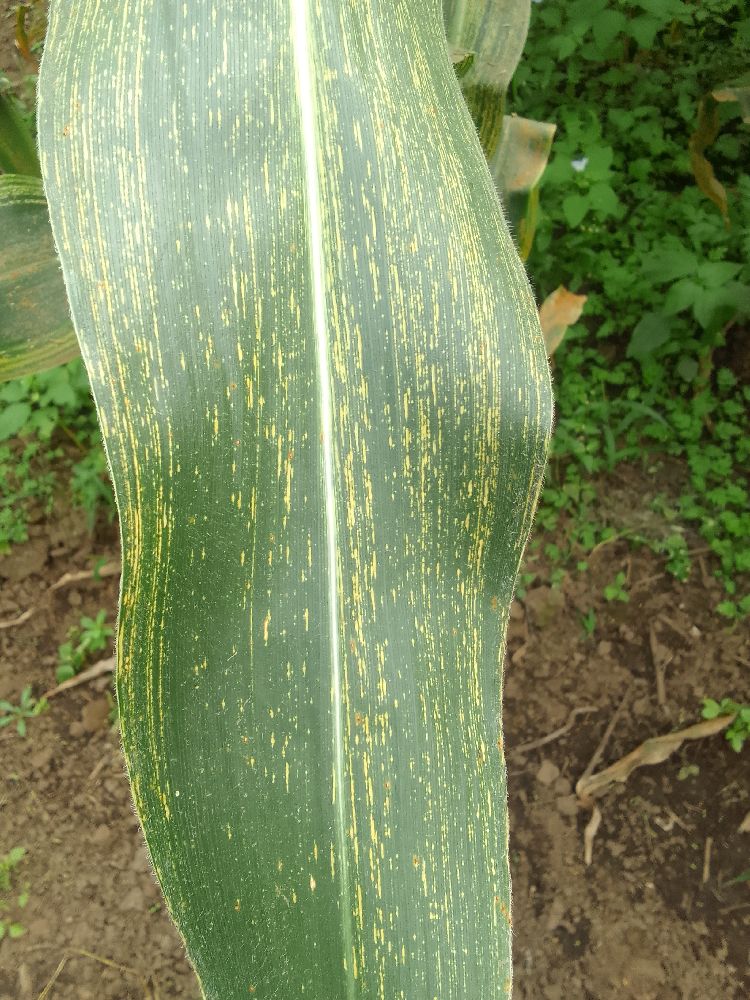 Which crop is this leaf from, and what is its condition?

maize, maize streak virus
